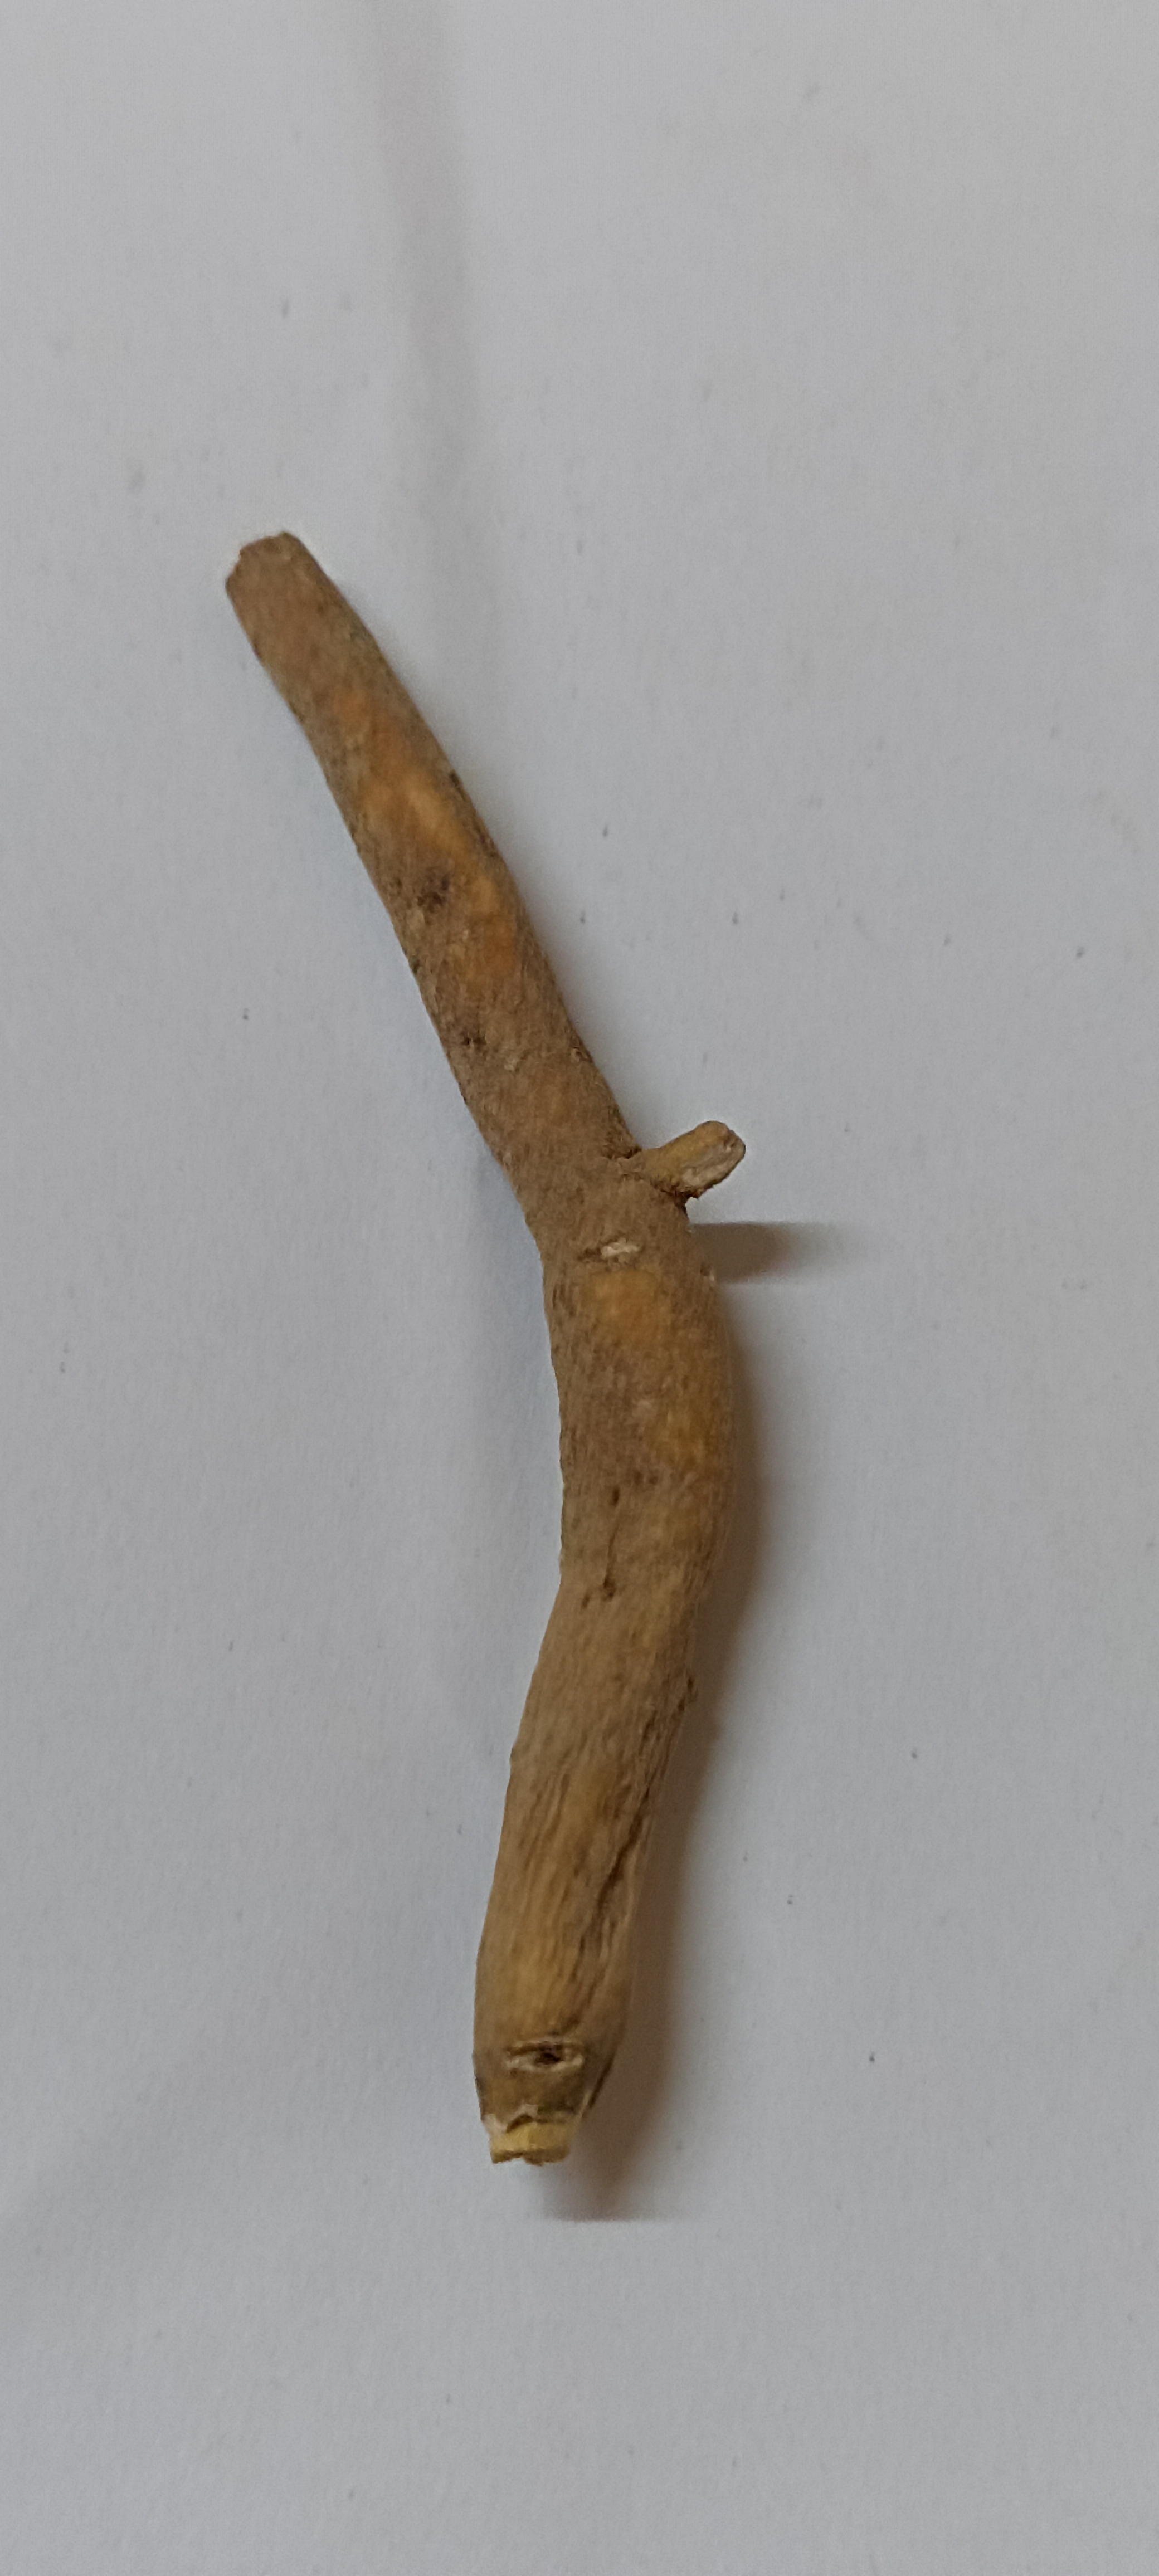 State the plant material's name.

ashwagandha
